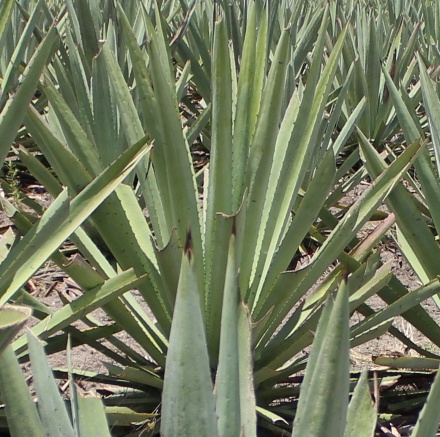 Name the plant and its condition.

agave, yellow
